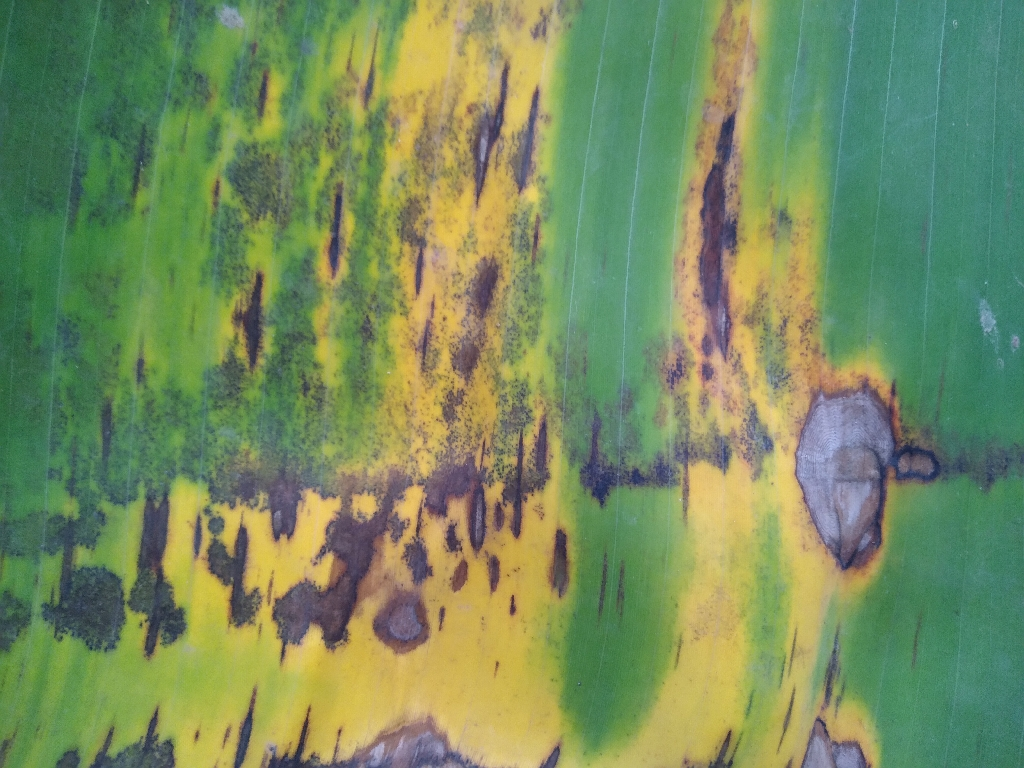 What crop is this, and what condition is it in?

banana, black sigatoka
